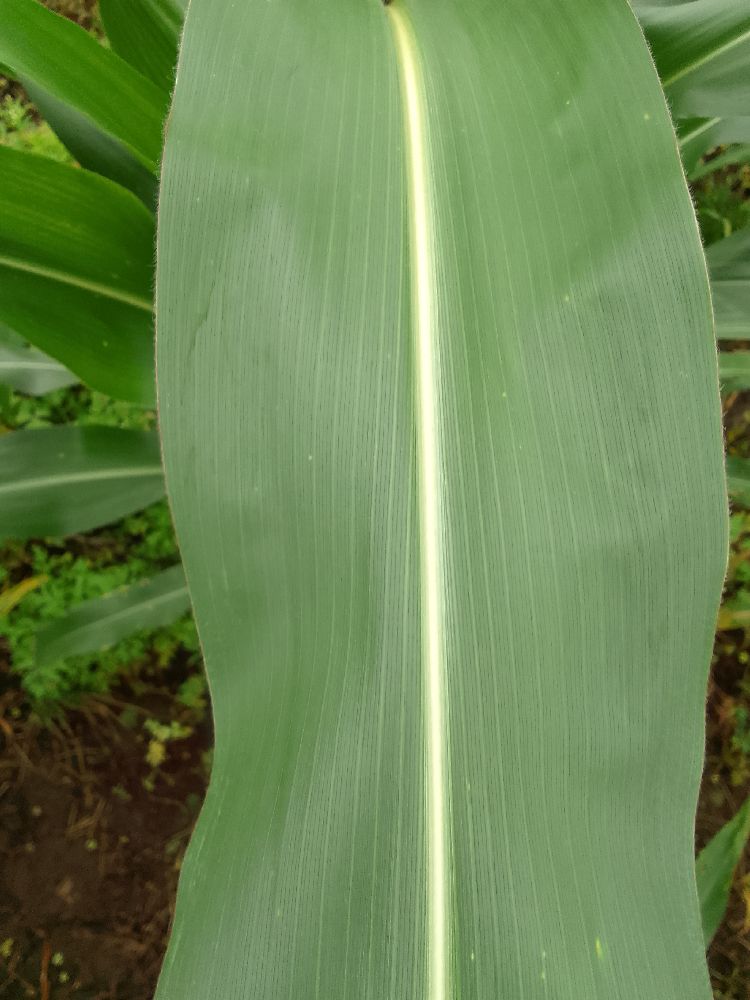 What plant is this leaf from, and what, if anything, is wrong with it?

maize, healthy
